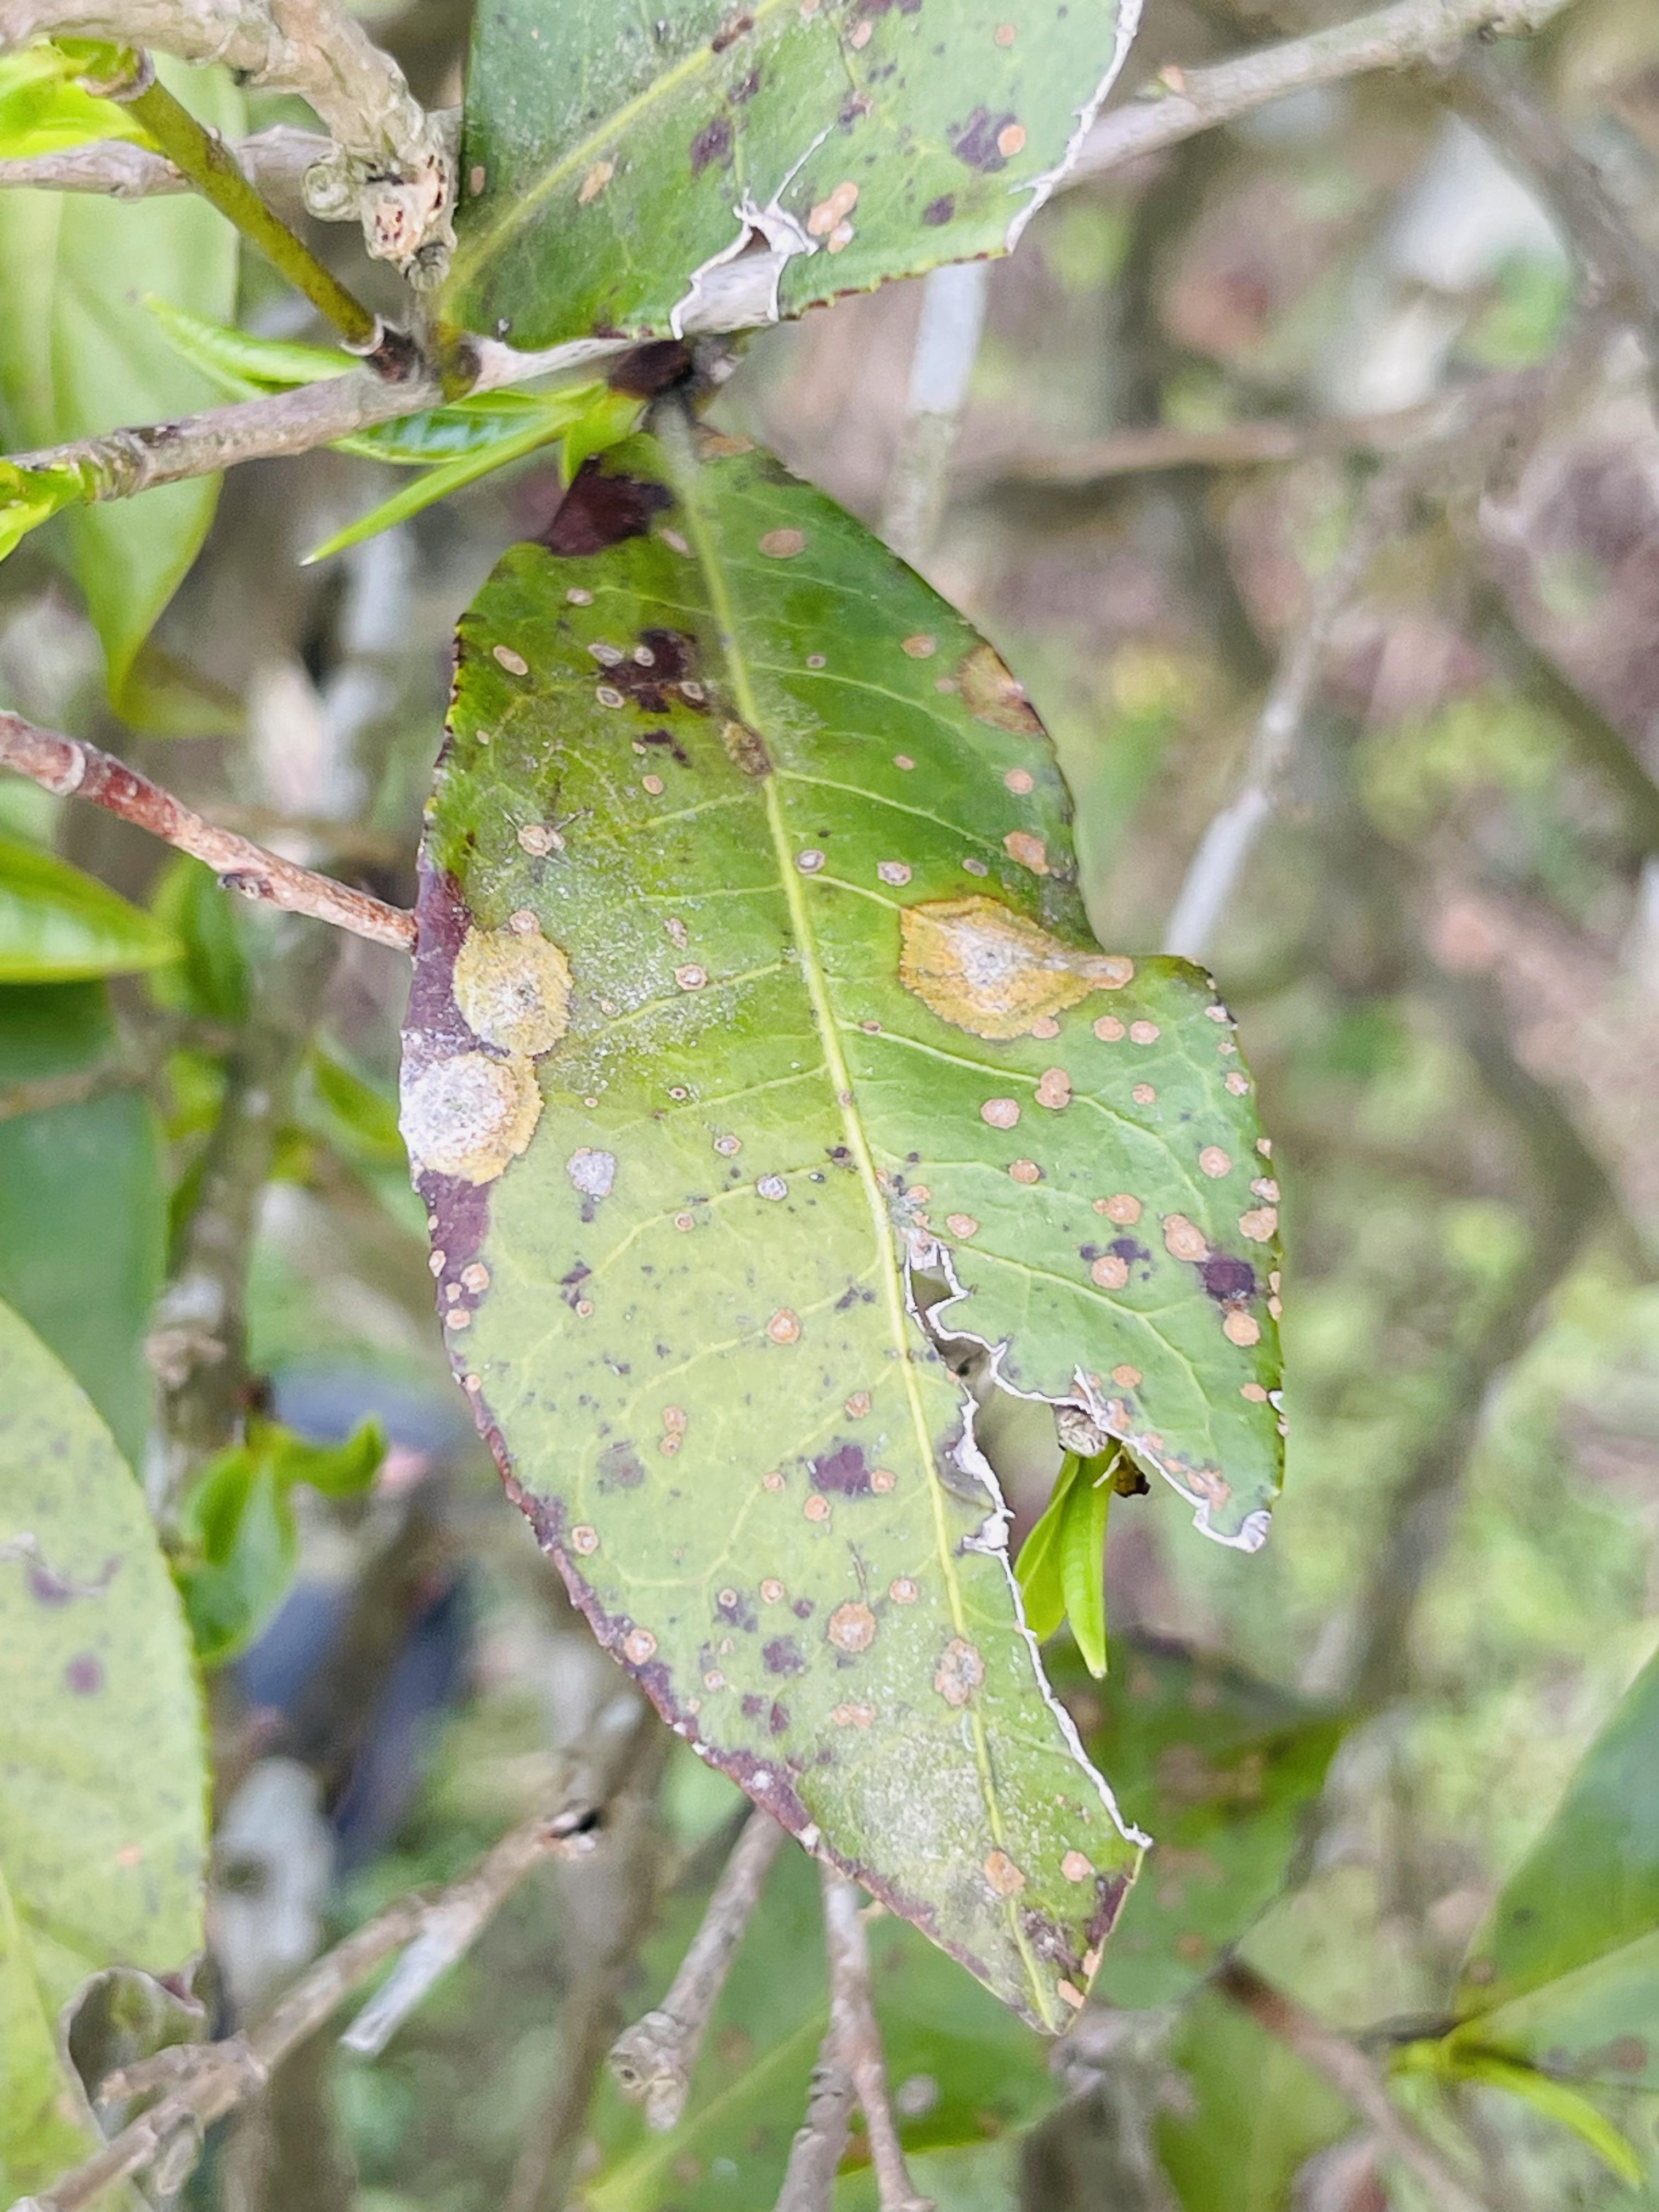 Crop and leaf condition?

tea, red rust
